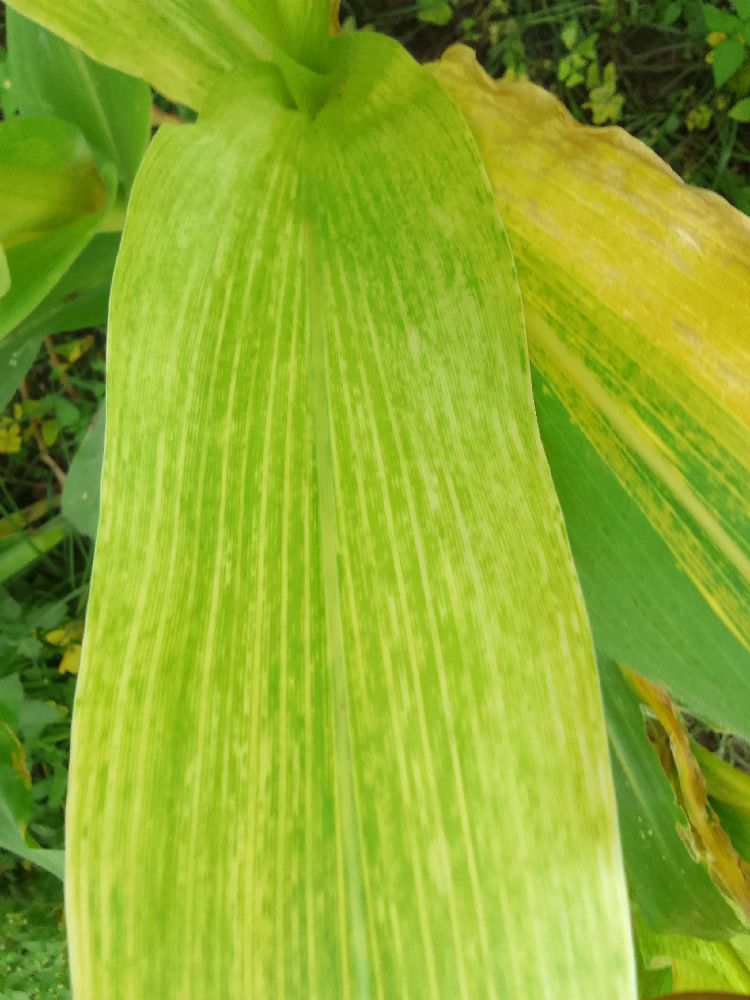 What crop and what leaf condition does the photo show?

maize, maize lethal necrosis
